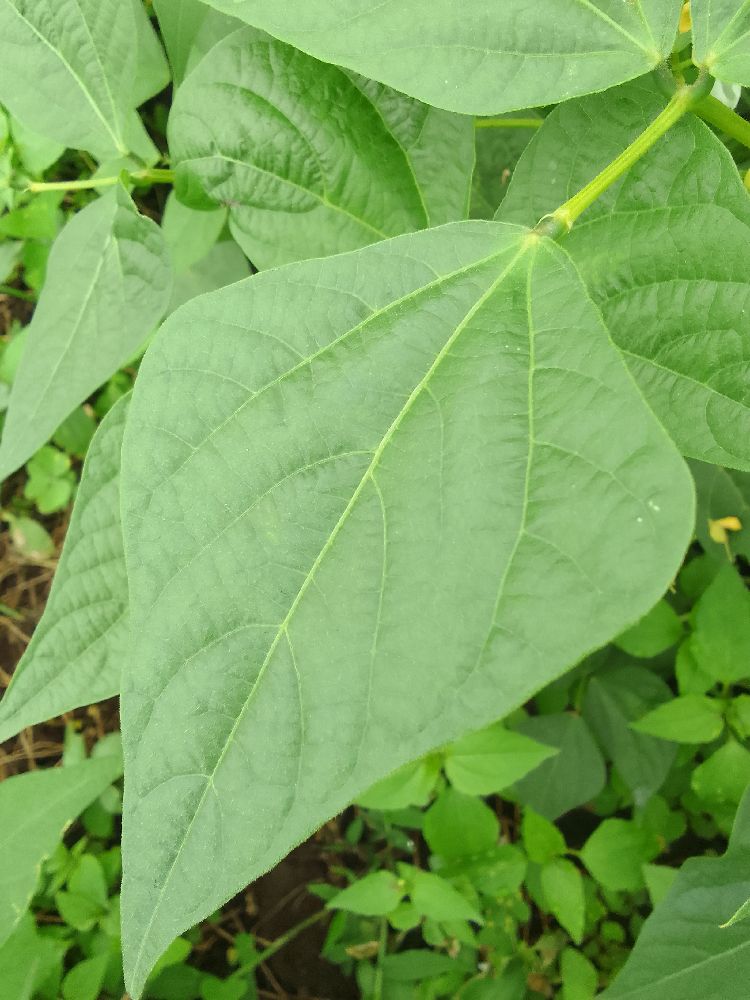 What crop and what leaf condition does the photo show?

common bean, healthy
